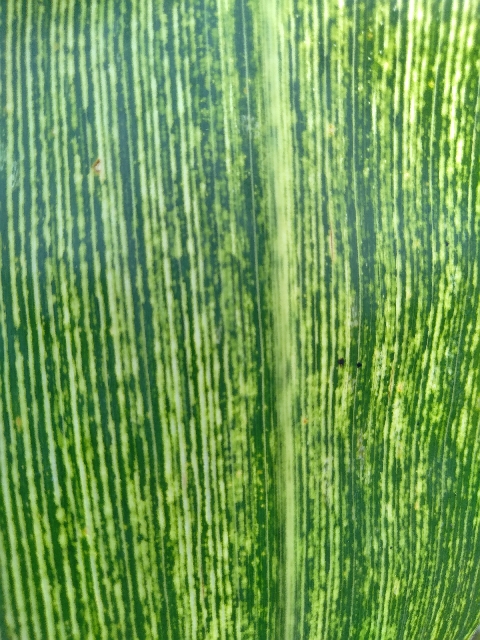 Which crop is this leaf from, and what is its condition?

maize, maize streak virus
